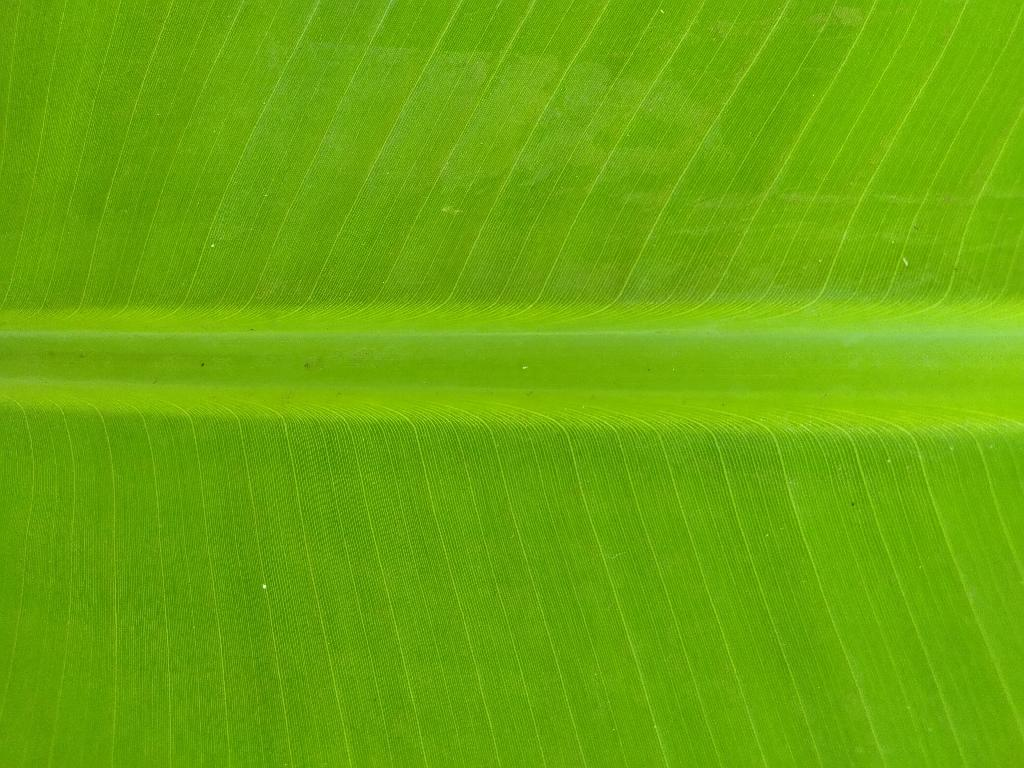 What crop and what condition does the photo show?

banana, healthy
